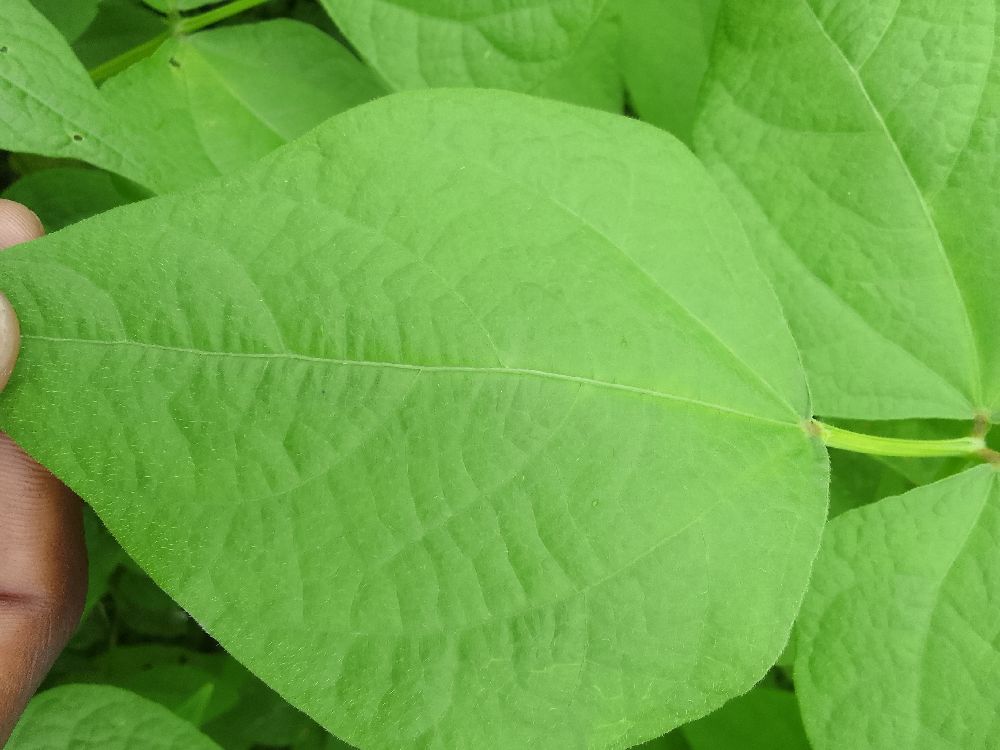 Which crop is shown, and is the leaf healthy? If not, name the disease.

common bean, healthy
